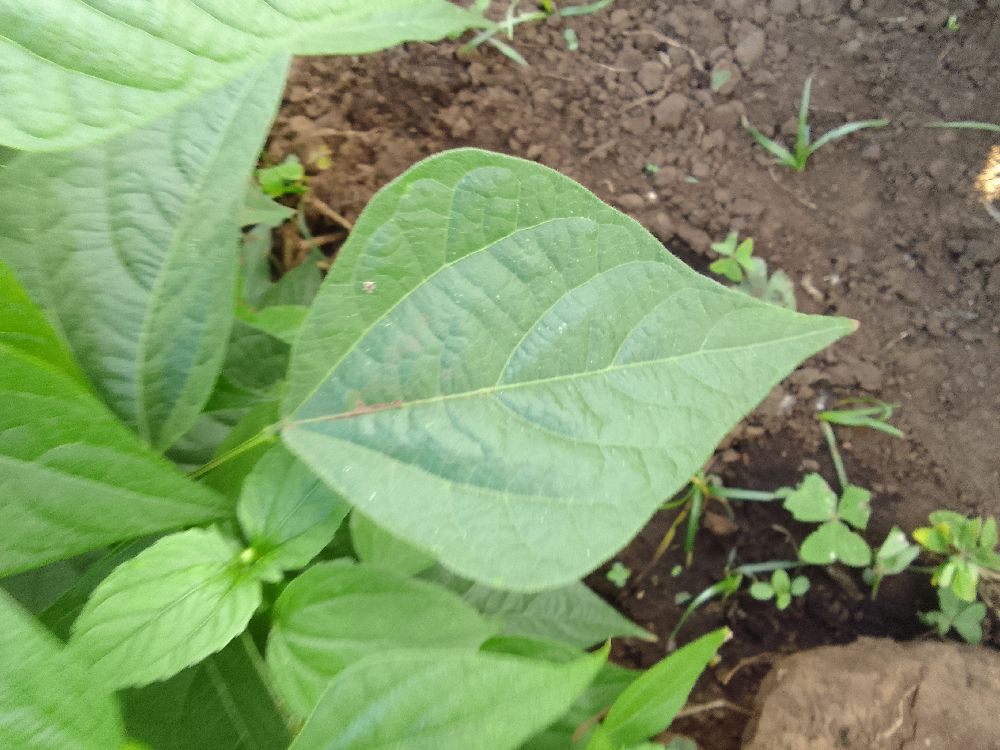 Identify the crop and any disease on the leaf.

common bean, healthy
